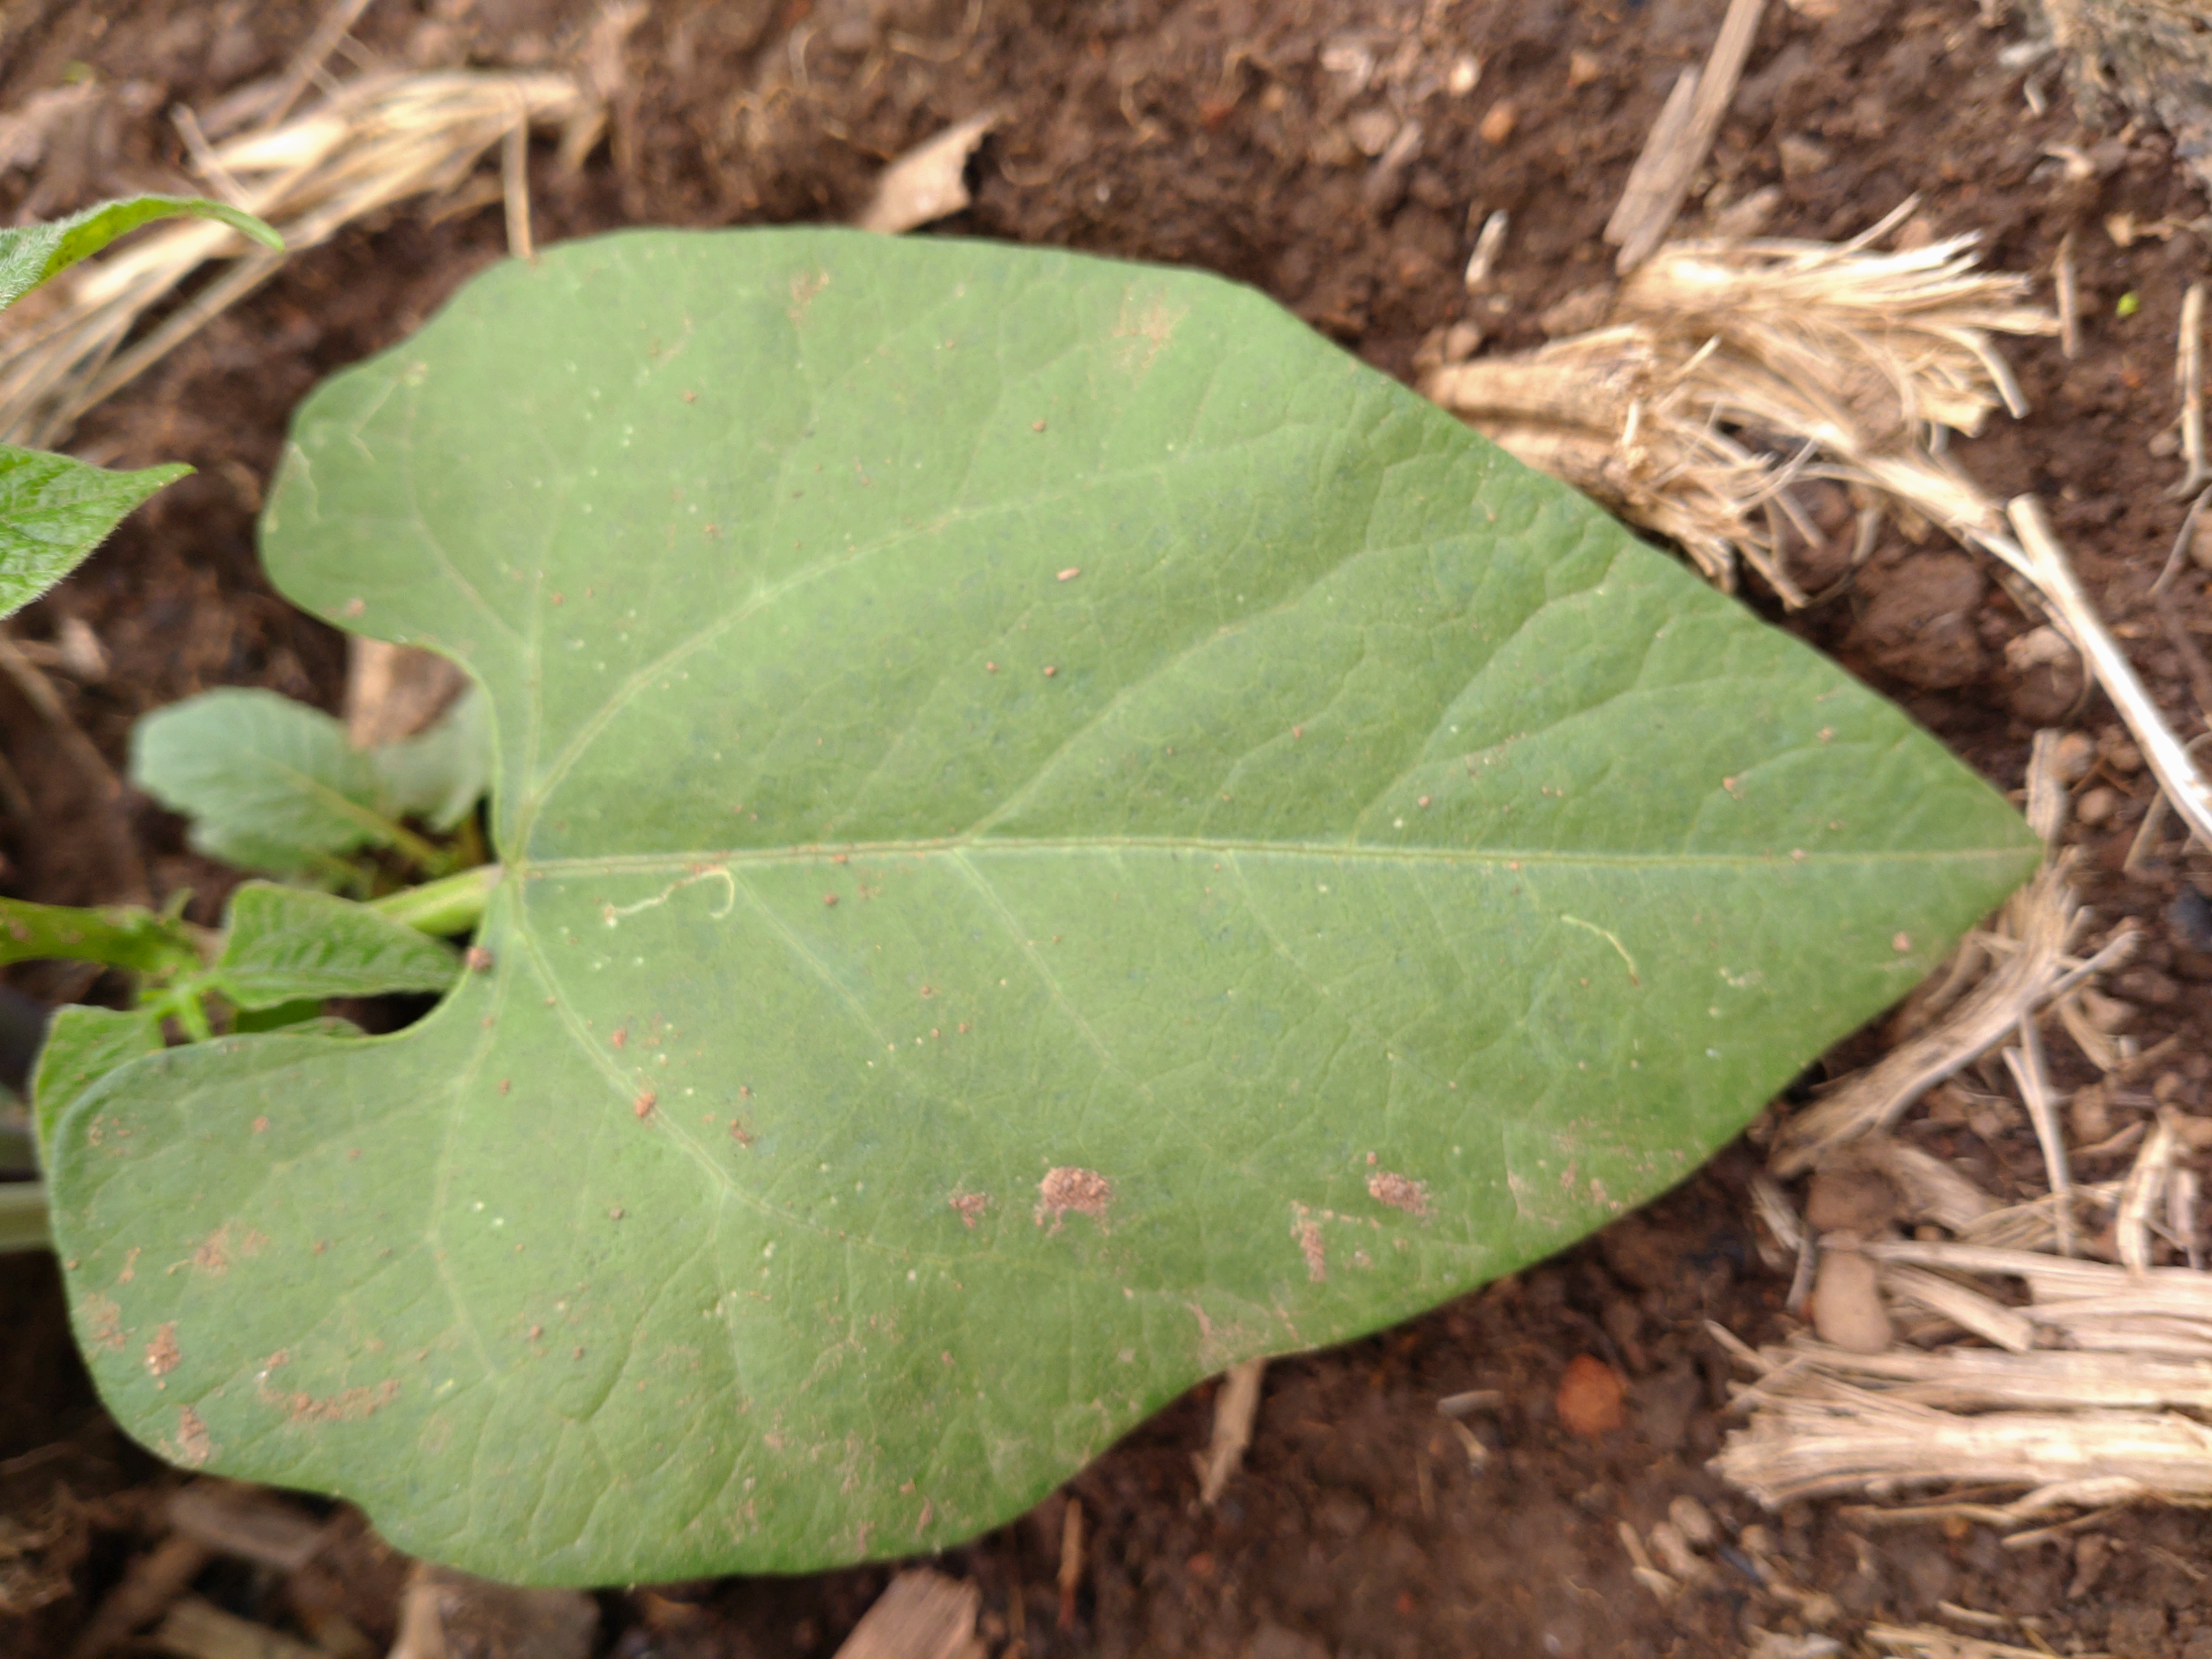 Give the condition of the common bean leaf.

healthy
